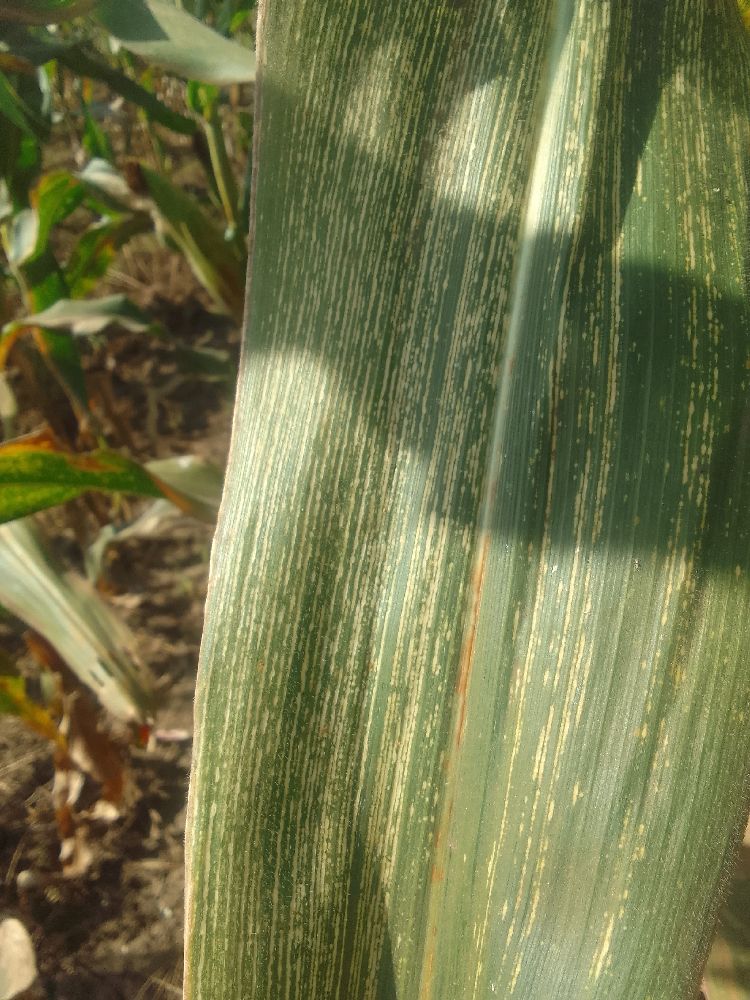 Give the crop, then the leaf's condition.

maize, maize streak virus
